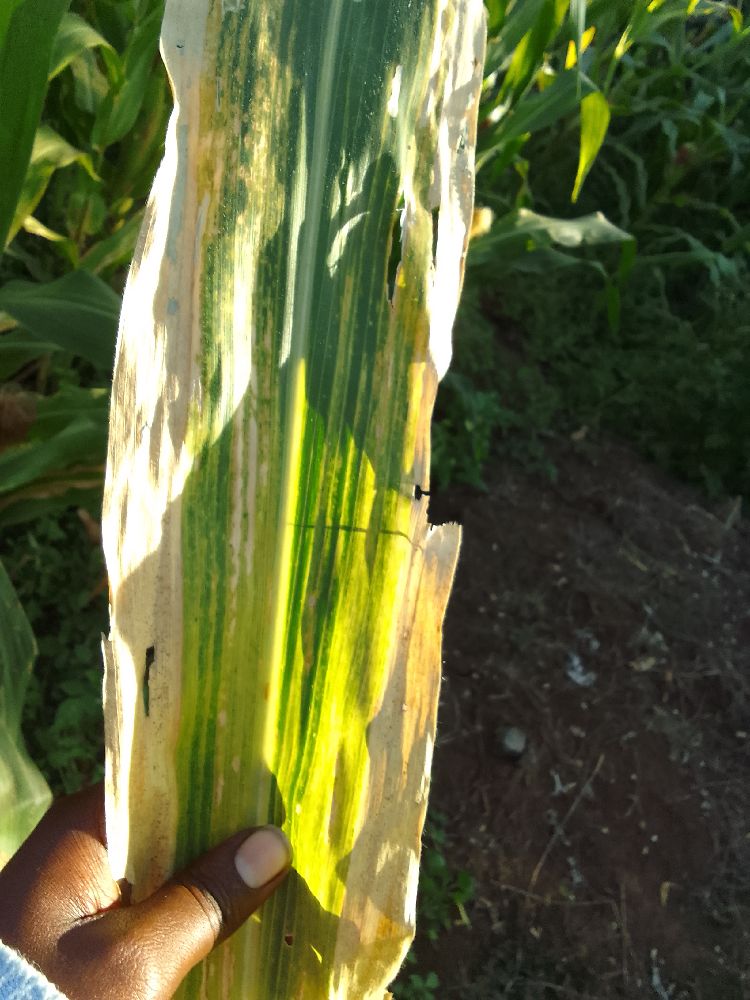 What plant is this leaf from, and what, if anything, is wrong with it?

maize, maize lethal necrosis
